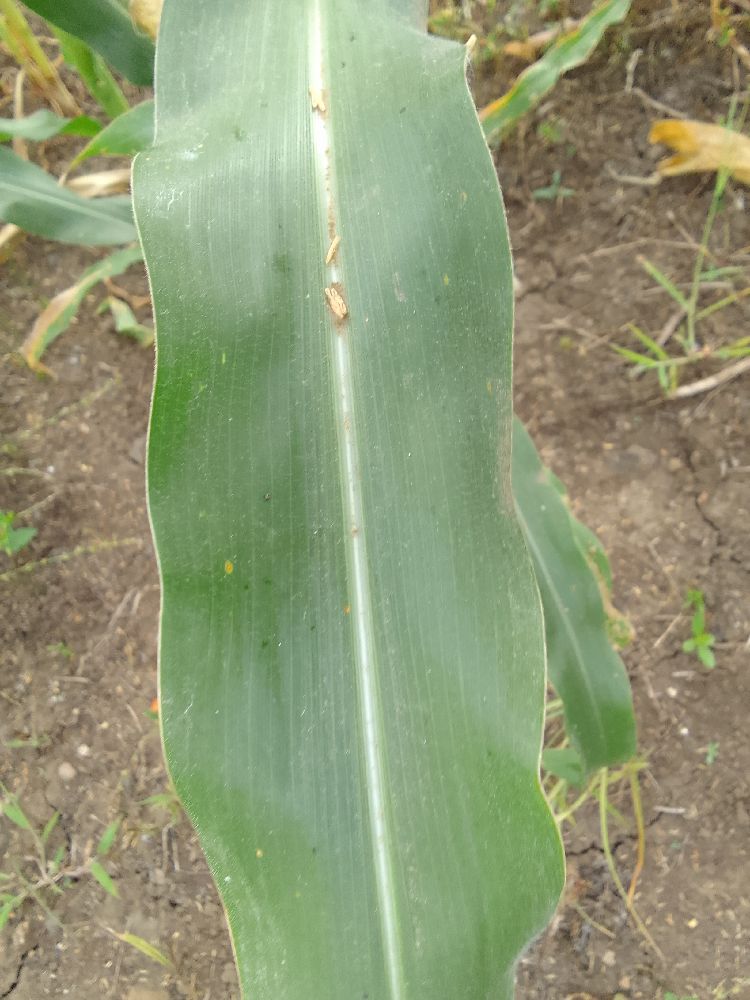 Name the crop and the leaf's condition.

maize, healthy
